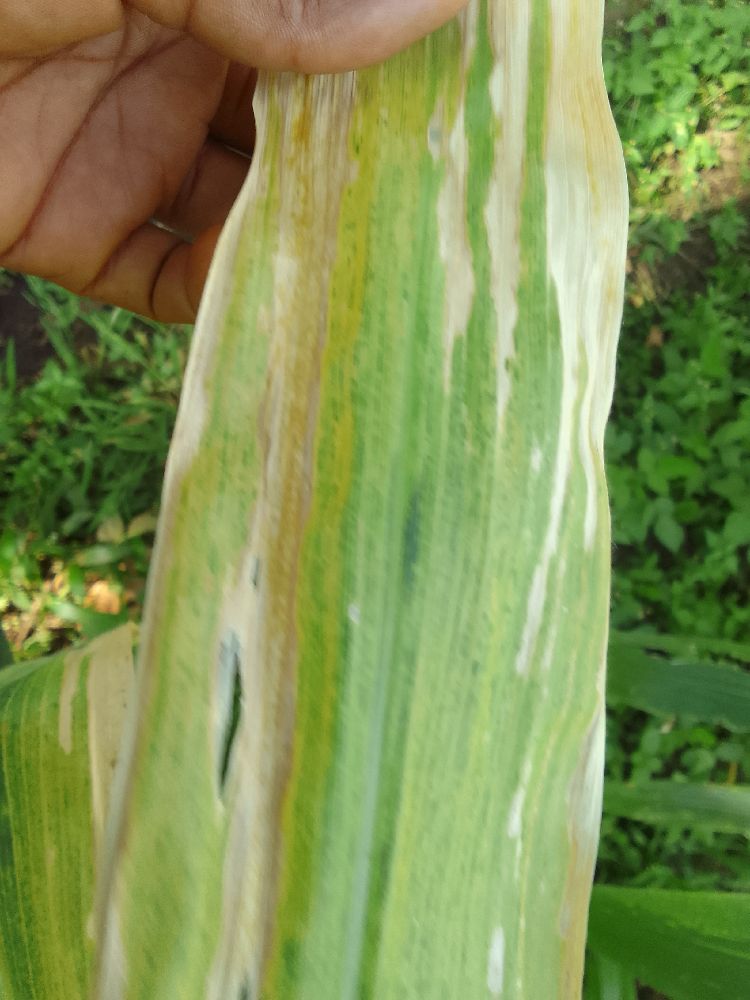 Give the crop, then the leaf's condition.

maize, maize lethal necrosis
